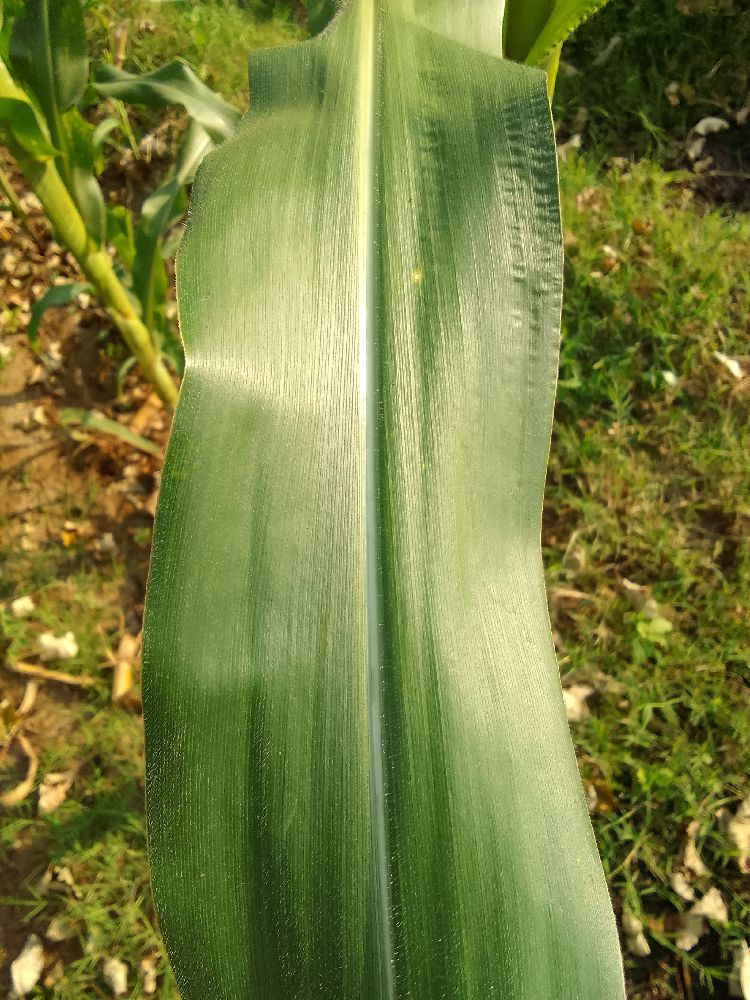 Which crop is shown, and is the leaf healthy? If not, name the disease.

maize, healthy
